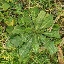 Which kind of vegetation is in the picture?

structured weed
